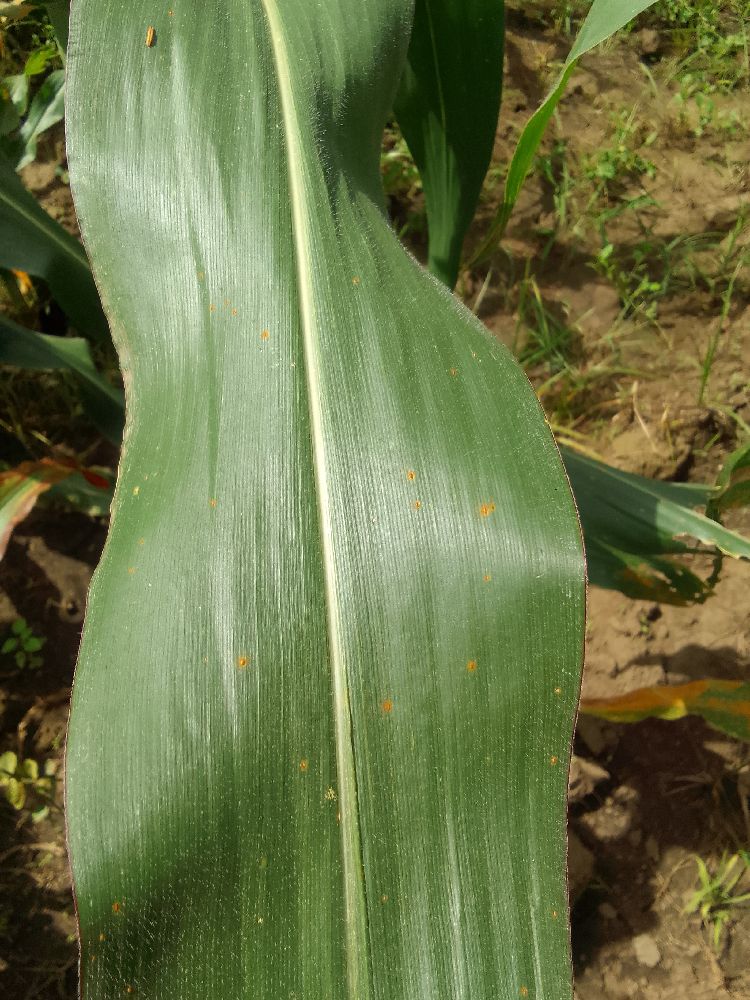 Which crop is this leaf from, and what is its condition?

maize, healthy
